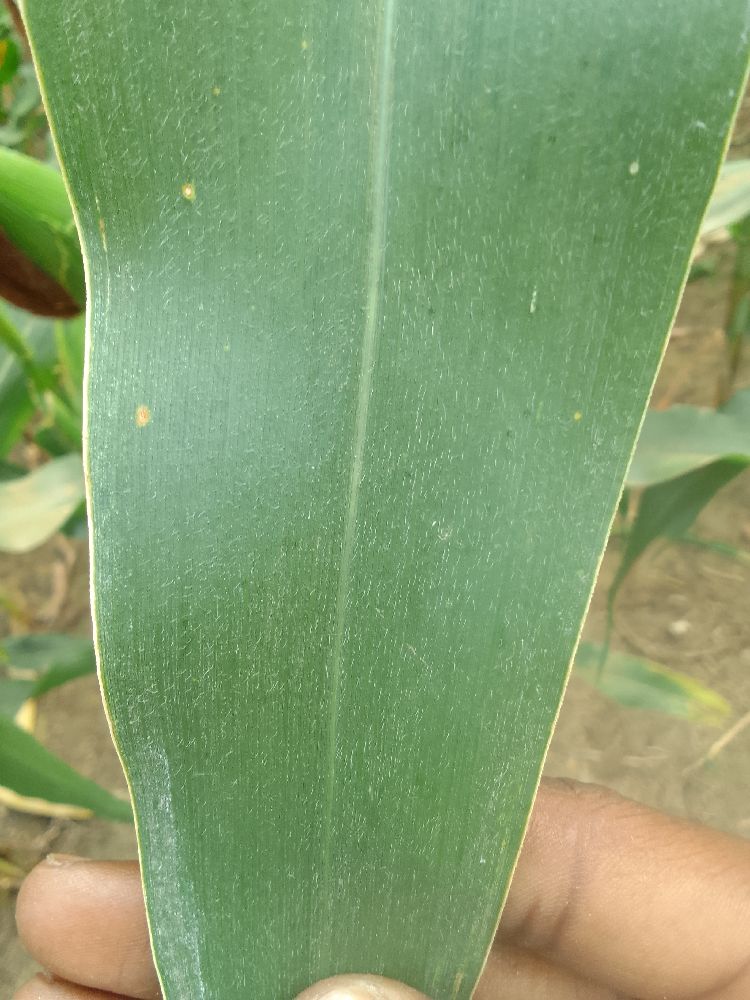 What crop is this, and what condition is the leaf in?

maize, healthy
